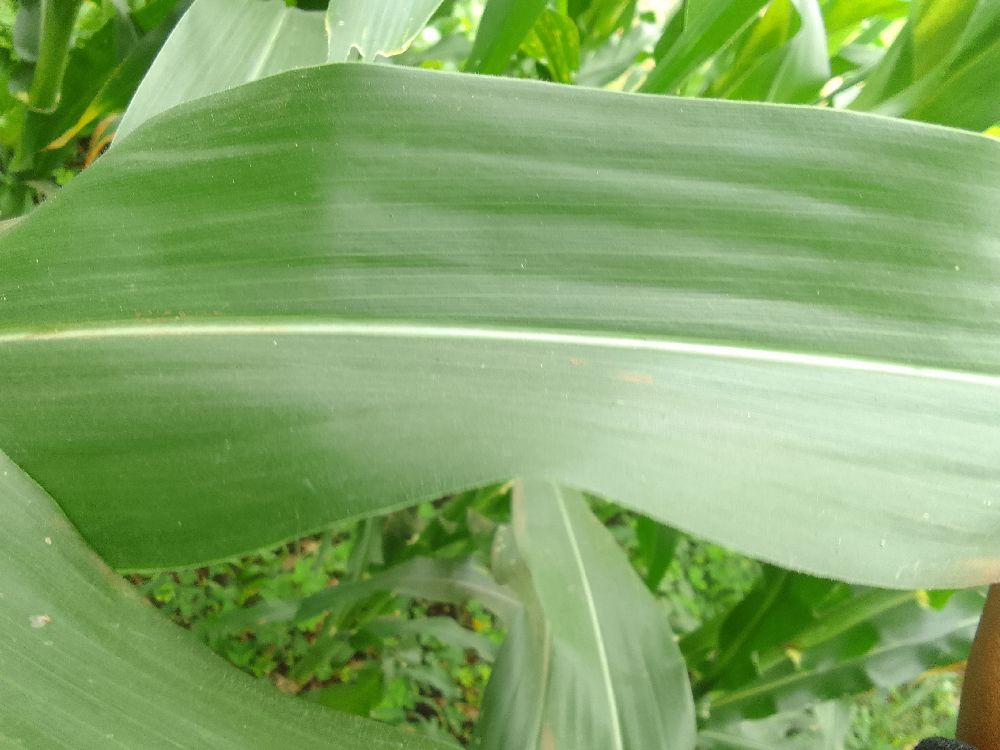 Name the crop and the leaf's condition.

maize, healthy
